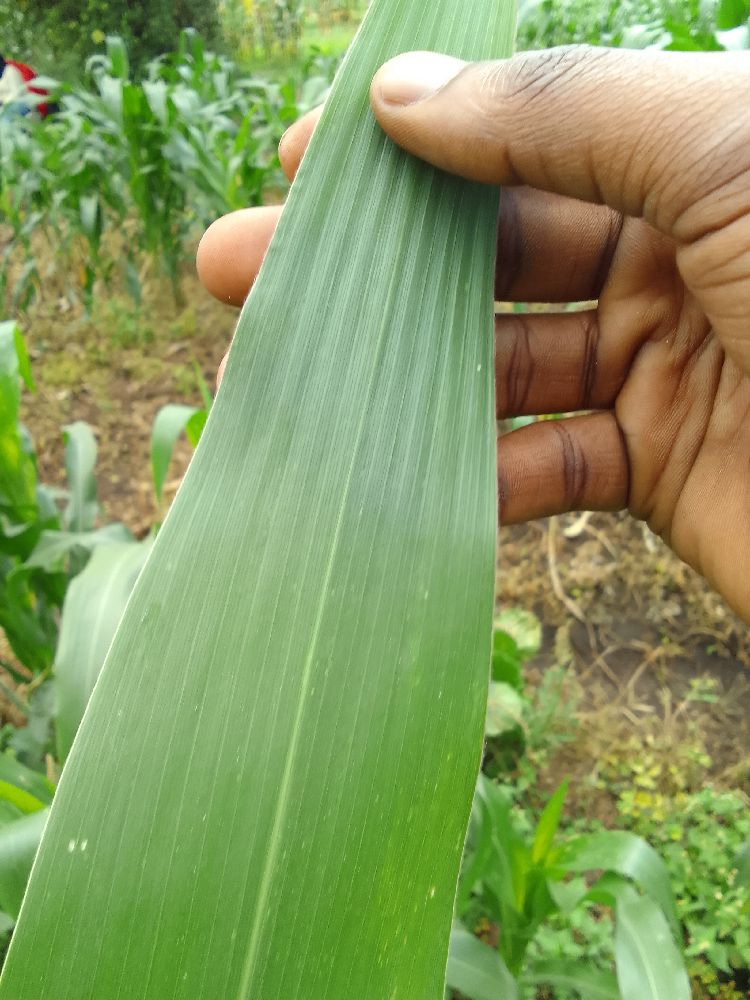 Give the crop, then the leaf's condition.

maize, healthy
